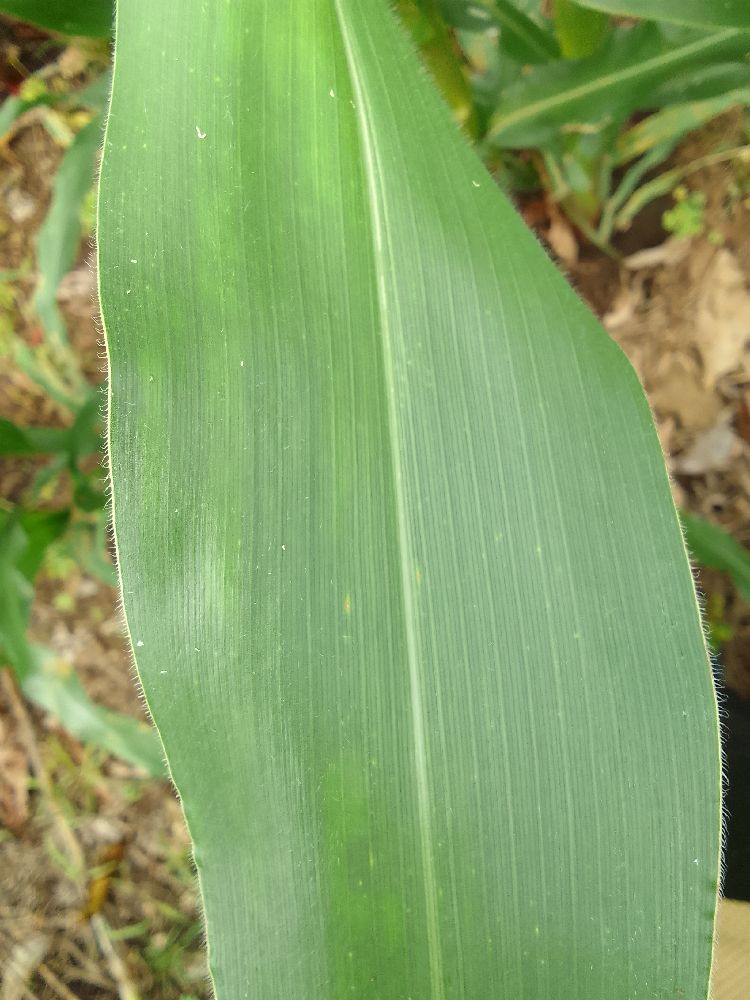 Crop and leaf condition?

maize, healthy
